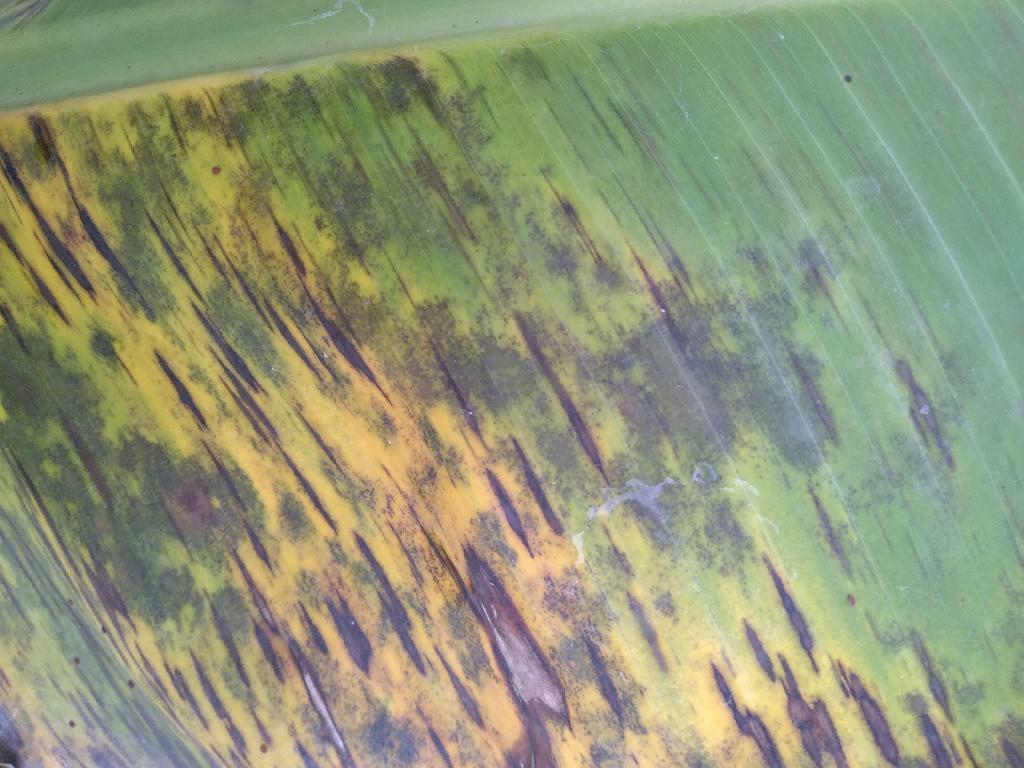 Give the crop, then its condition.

banana, black sigatoka
